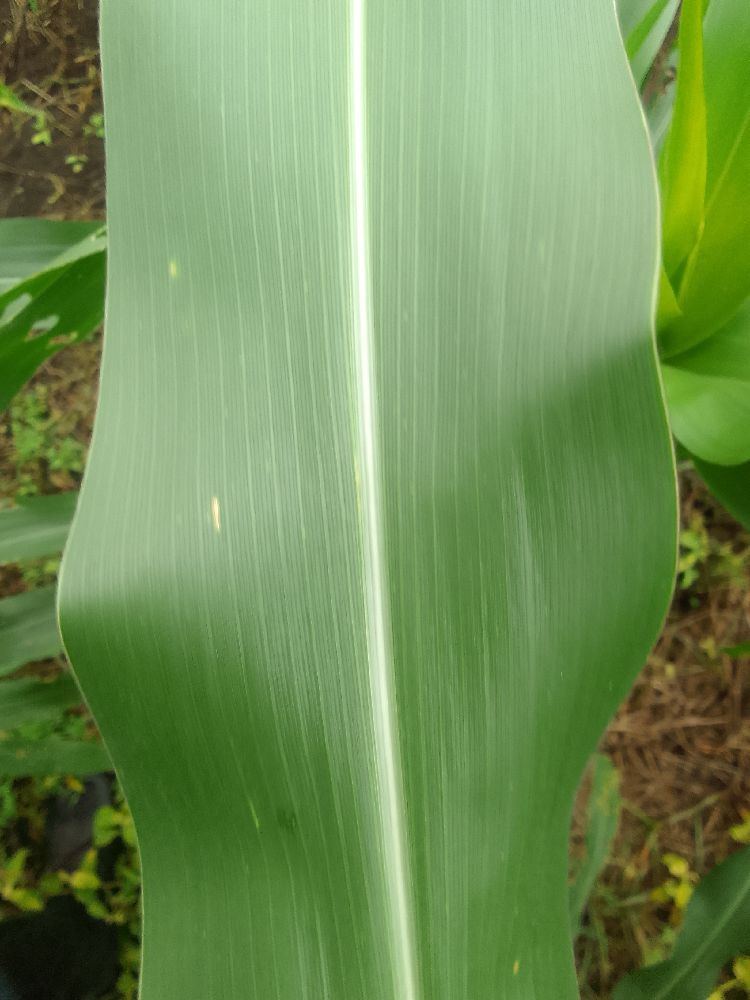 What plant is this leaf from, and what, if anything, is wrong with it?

maize, healthy
